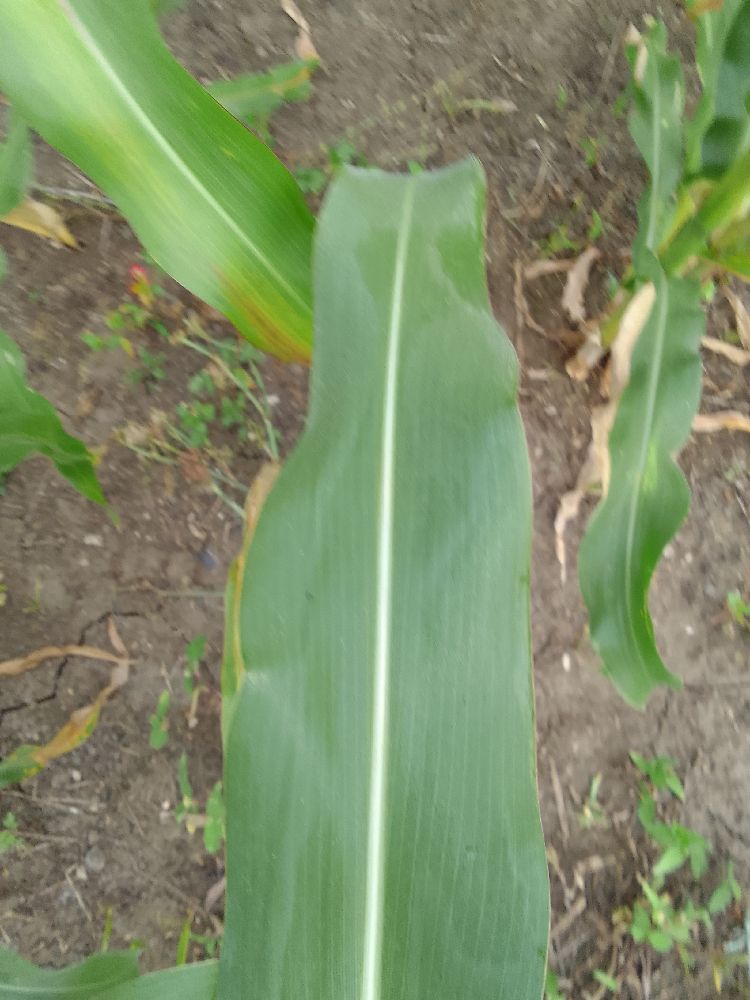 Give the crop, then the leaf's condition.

maize, healthy
